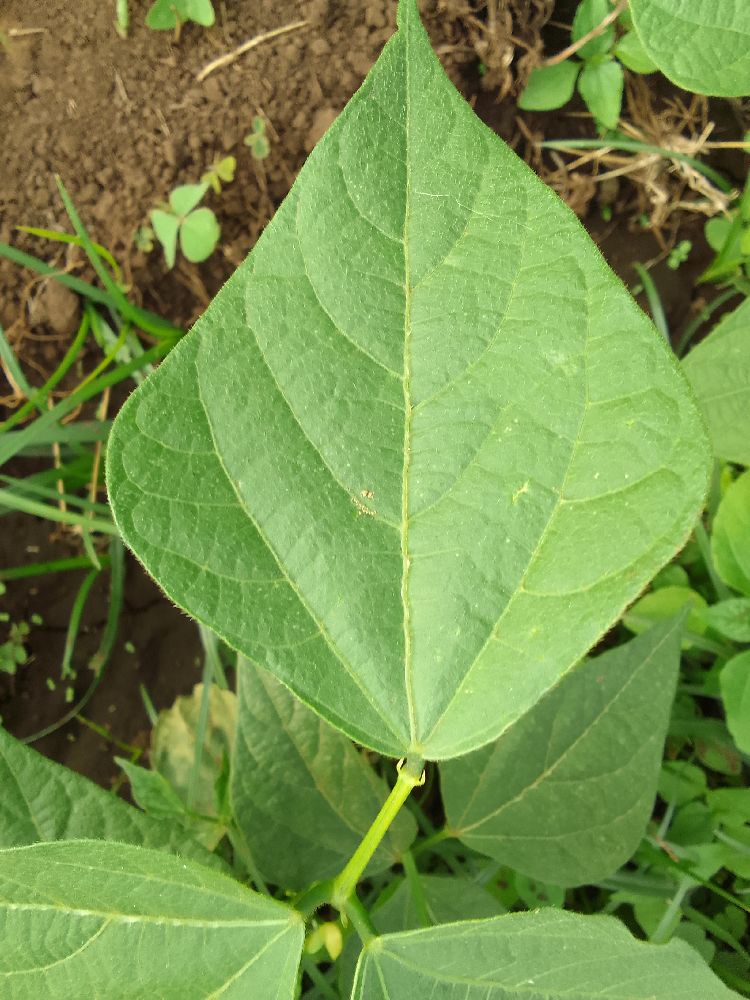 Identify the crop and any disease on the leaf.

common bean, healthy
